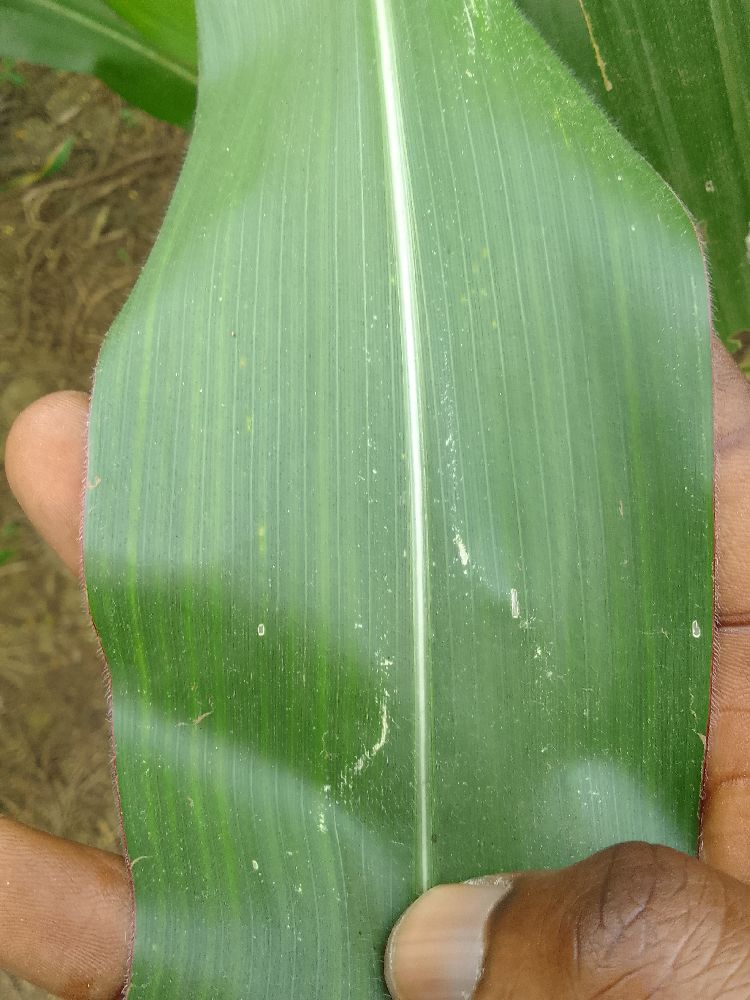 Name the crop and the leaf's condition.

maize, healthy
